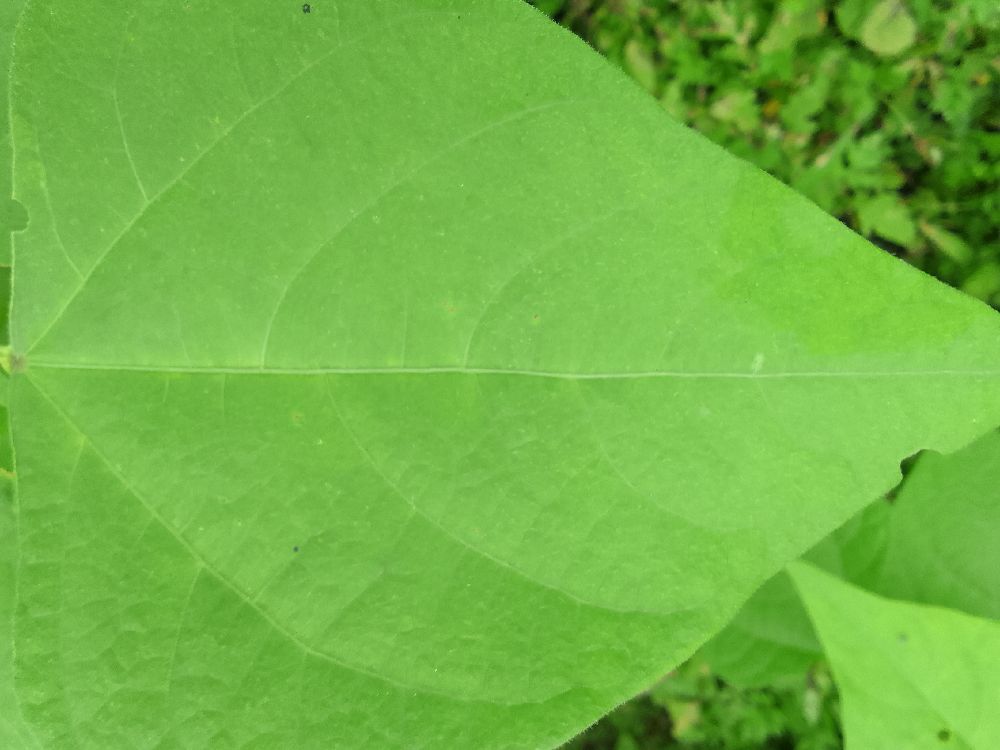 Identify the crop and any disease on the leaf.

common bean, healthy
